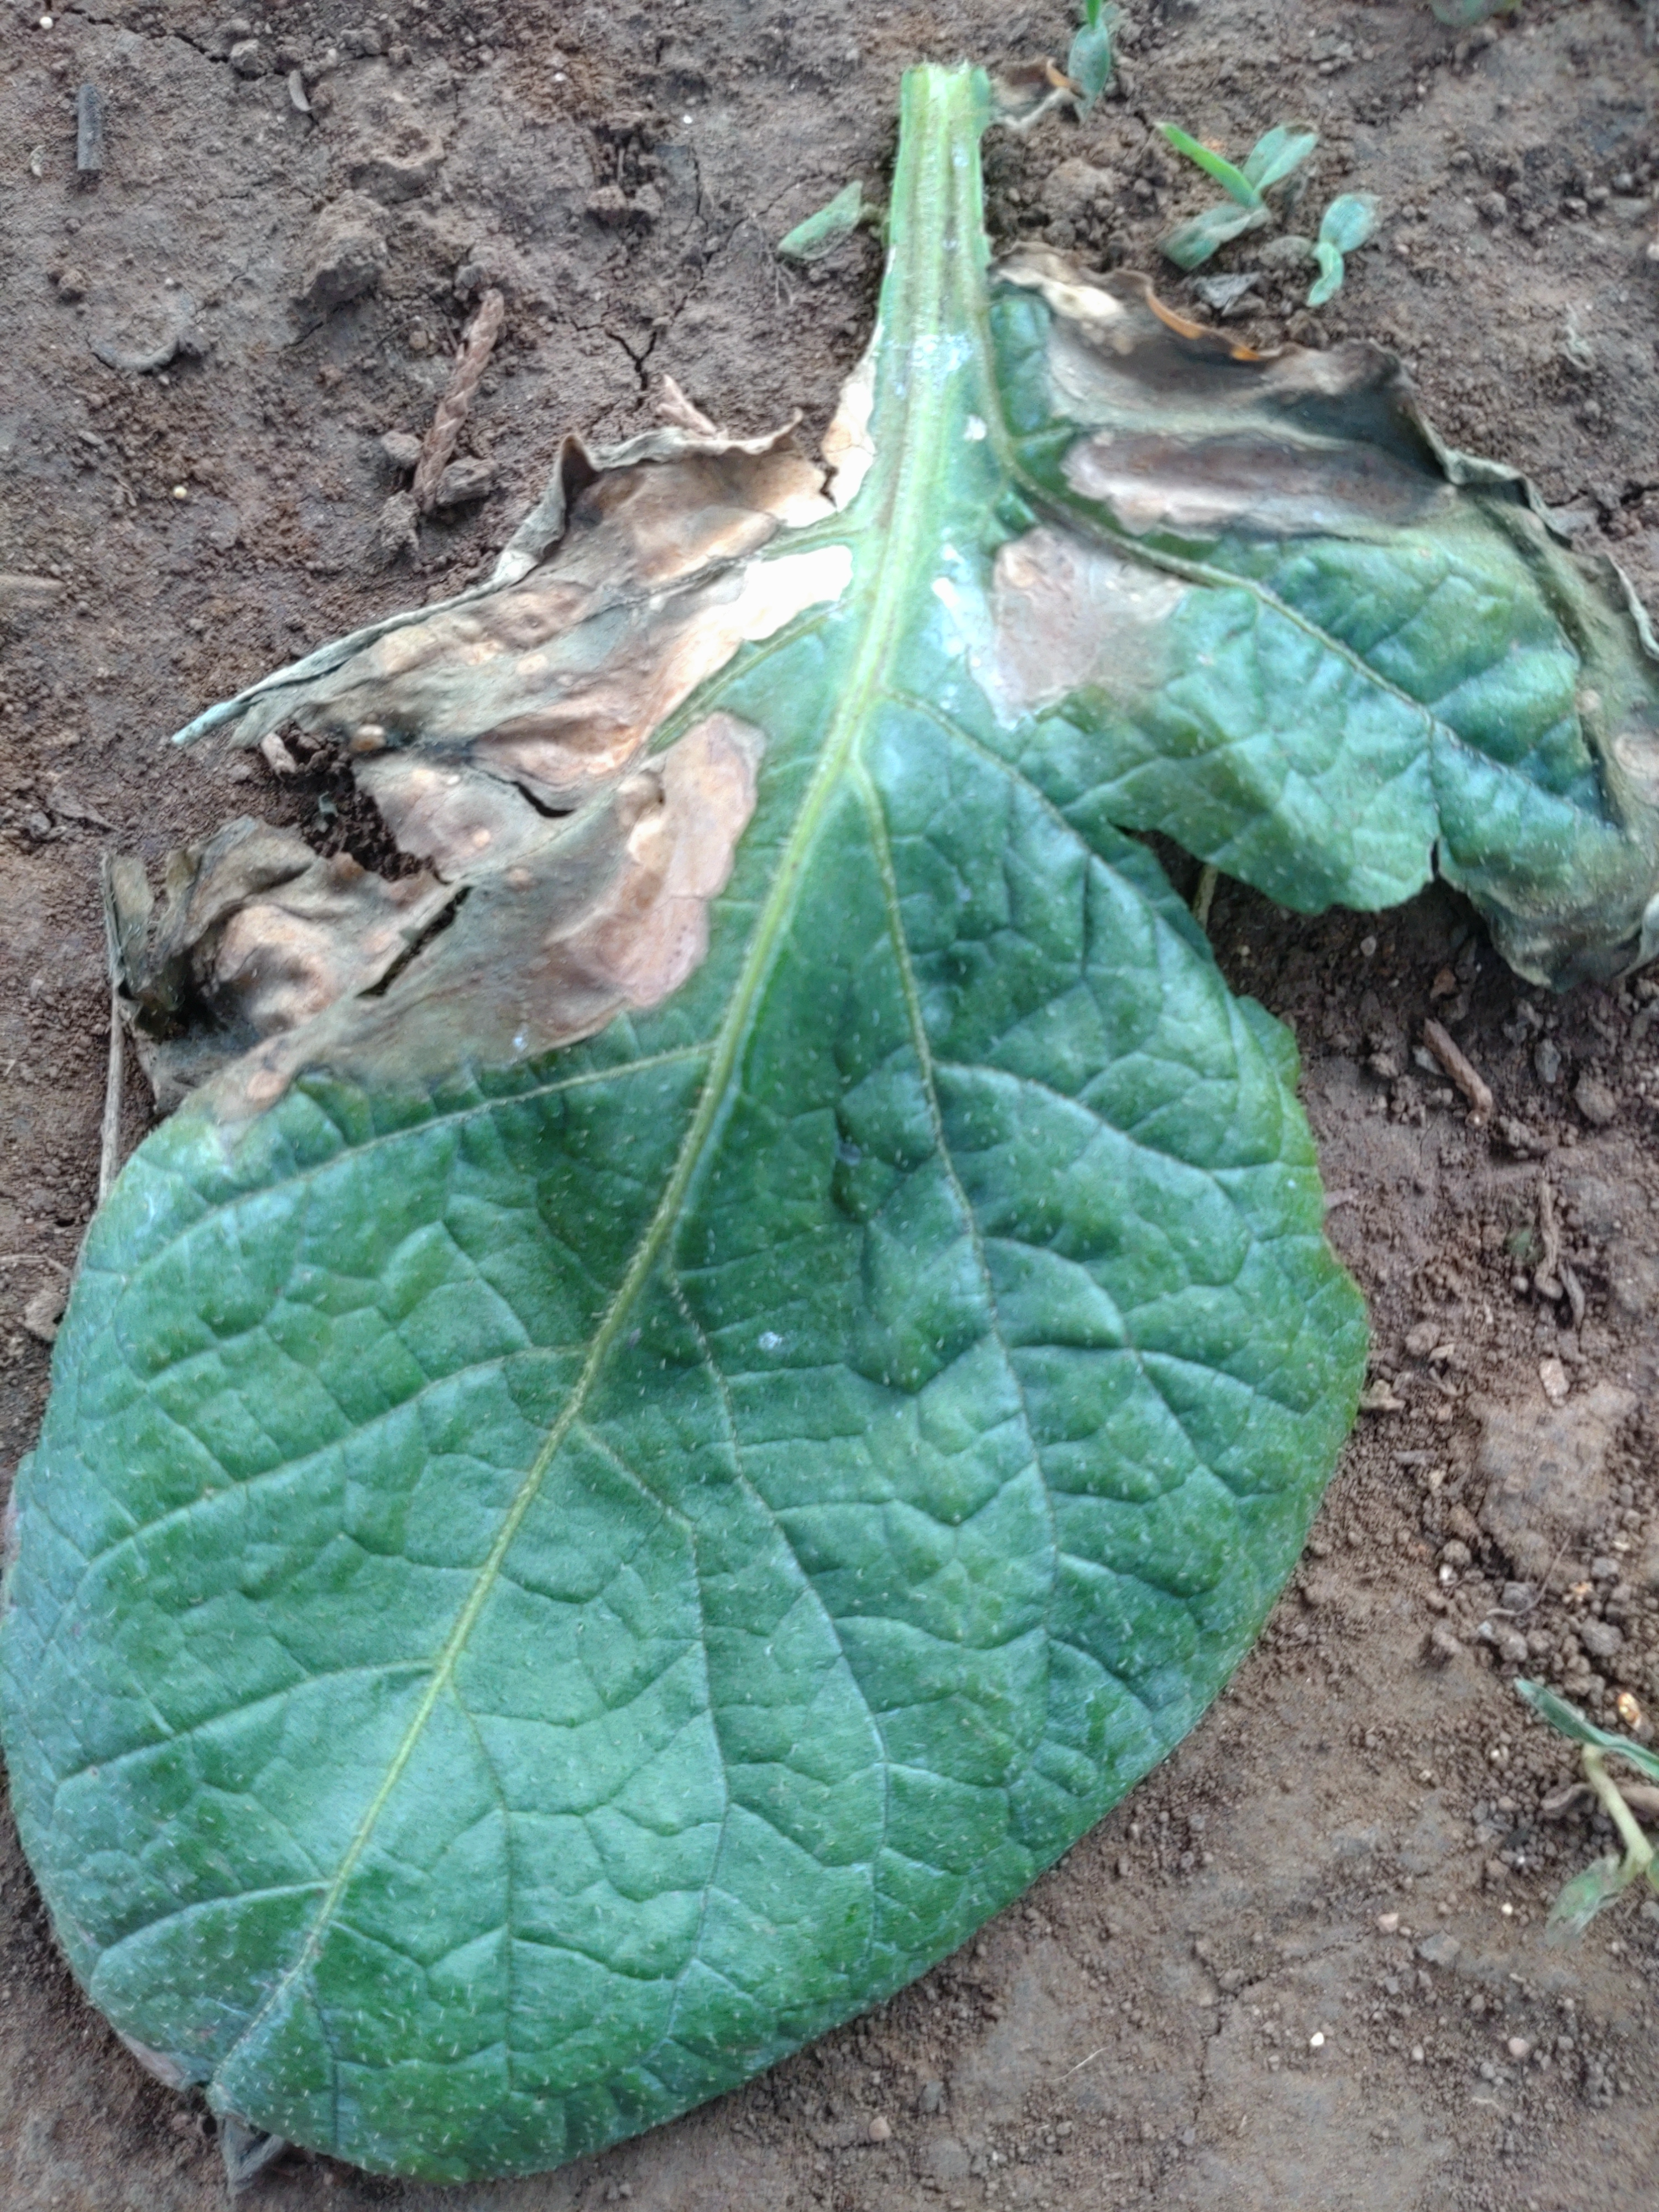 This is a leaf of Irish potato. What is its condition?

early blight
